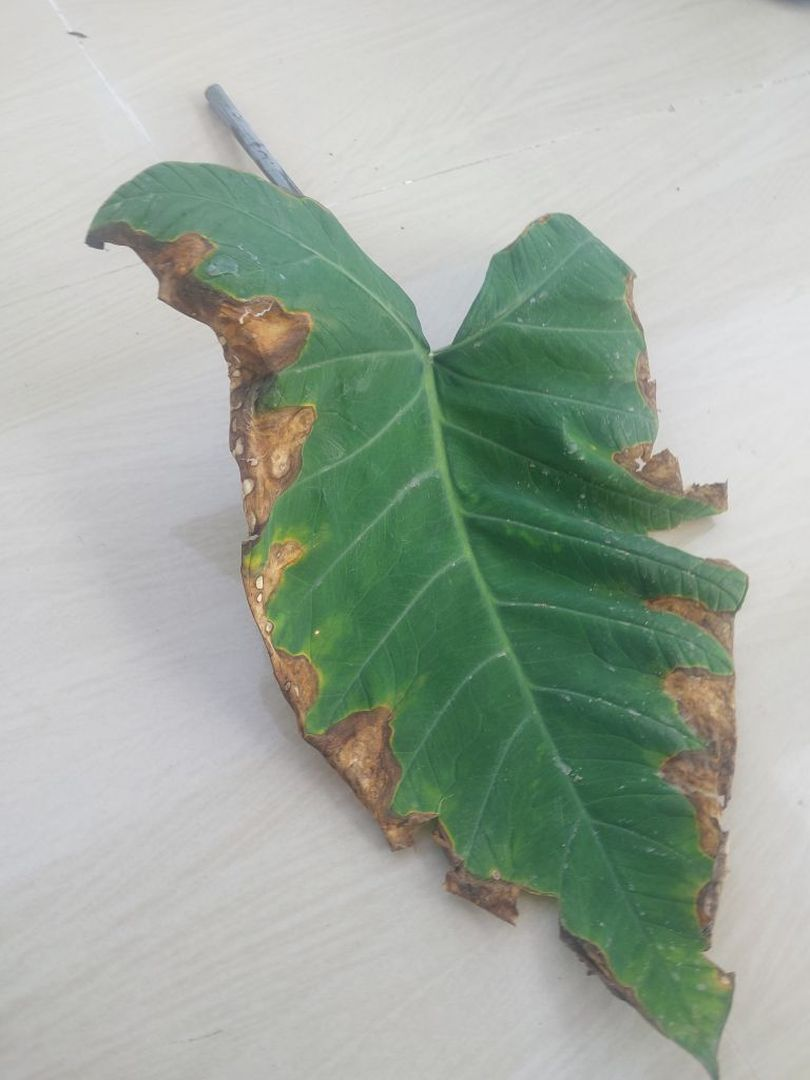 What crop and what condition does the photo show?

taro, leaf blight
